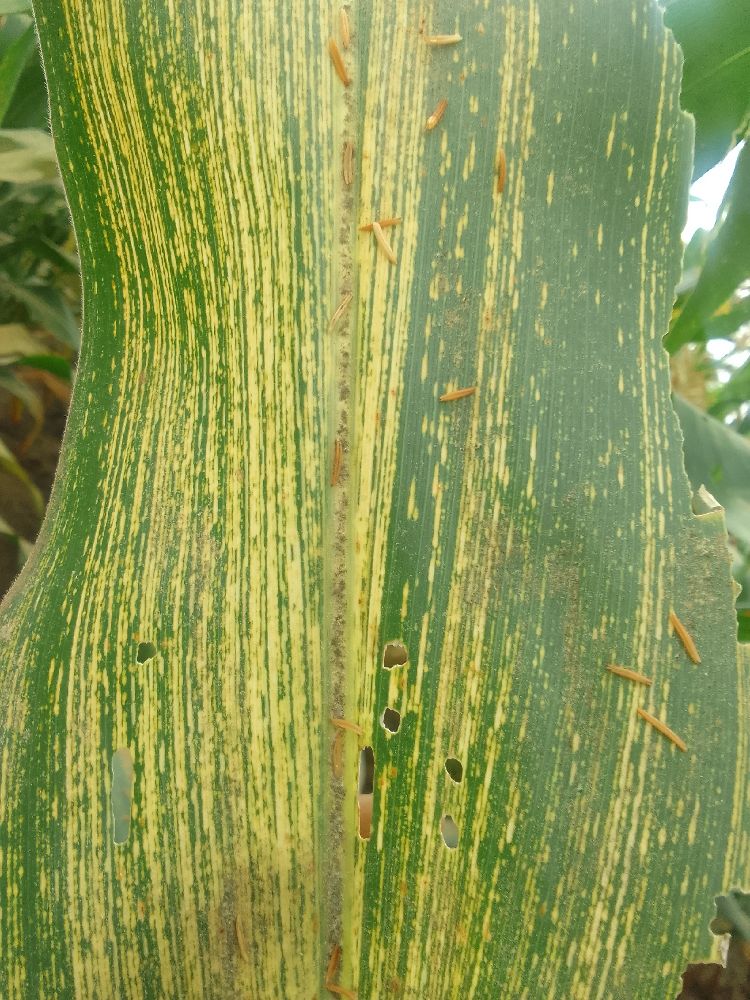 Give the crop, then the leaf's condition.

maize, maize streak virus
